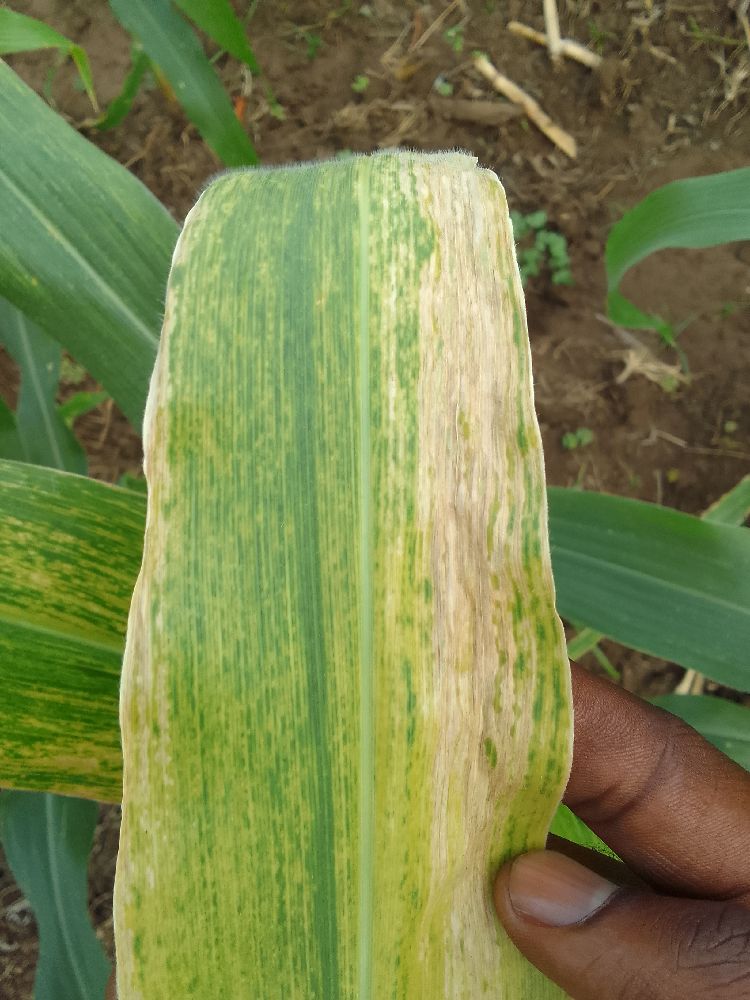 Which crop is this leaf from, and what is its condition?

maize, maize lethal necrosis
